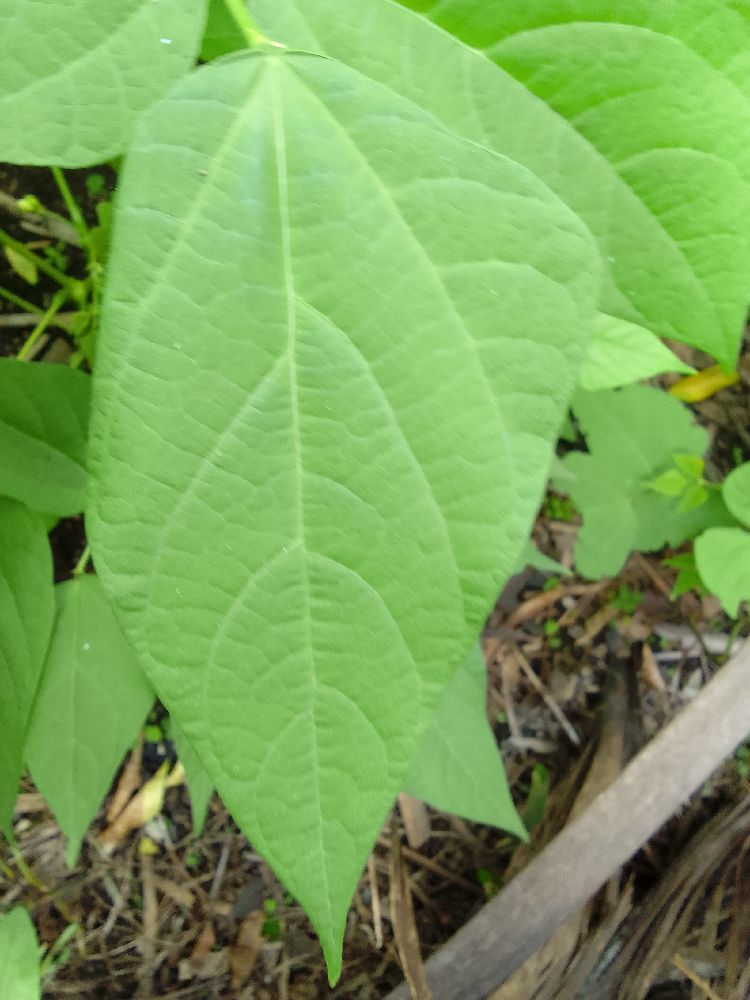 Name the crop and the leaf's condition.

common bean, healthy
